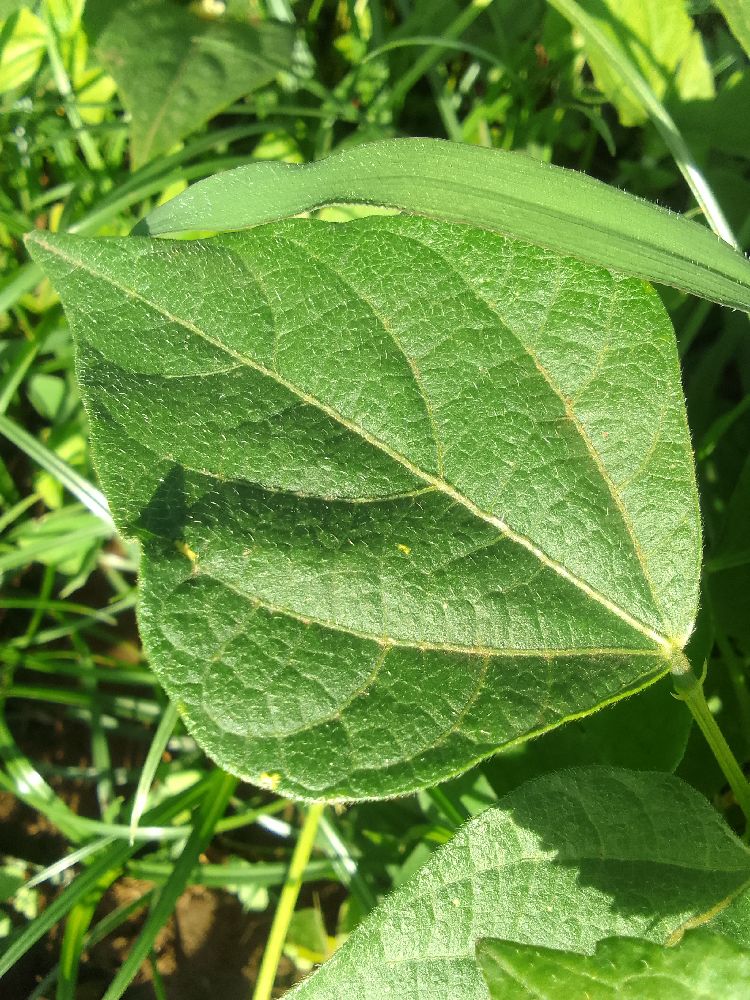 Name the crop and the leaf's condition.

common bean, healthy
